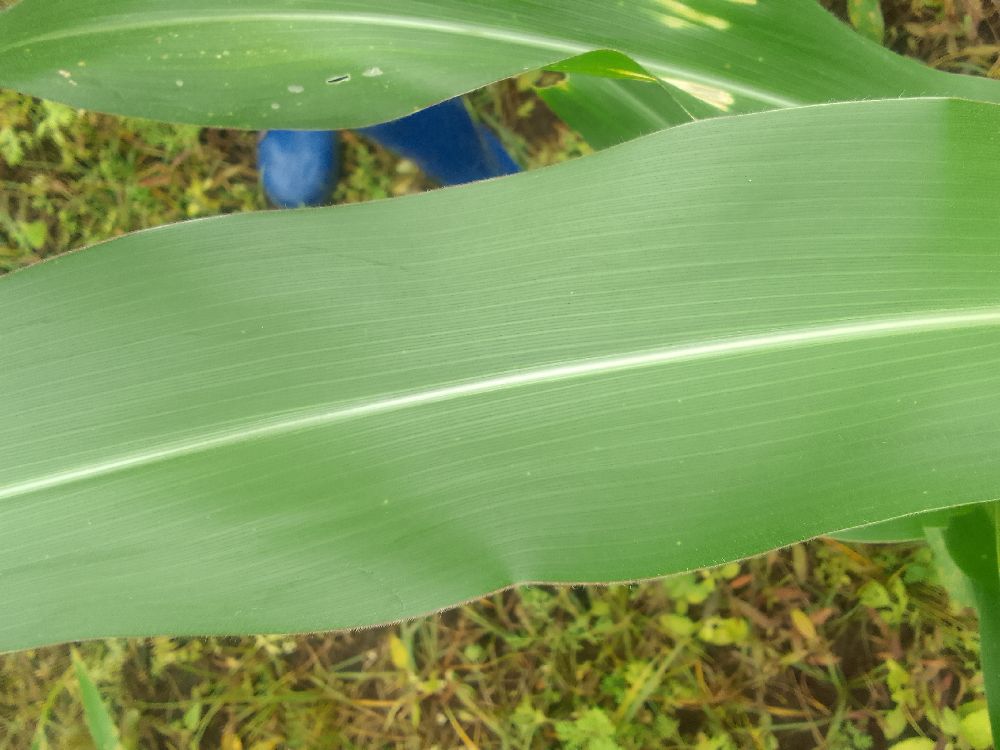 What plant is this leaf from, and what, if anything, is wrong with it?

maize, healthy
